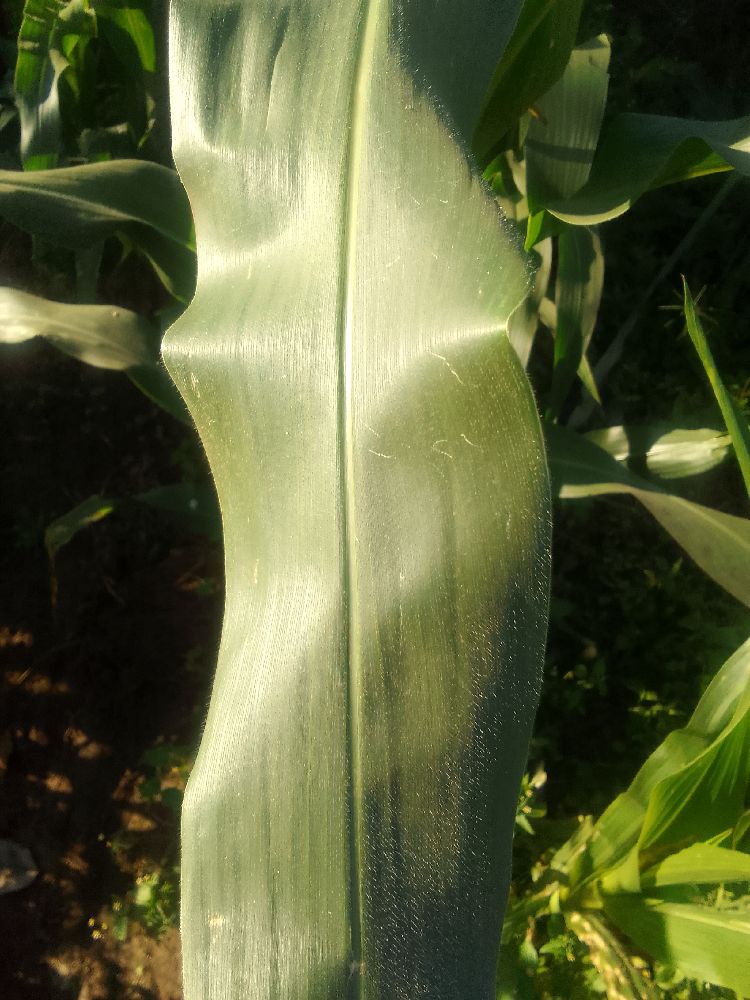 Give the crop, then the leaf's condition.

maize, healthy
